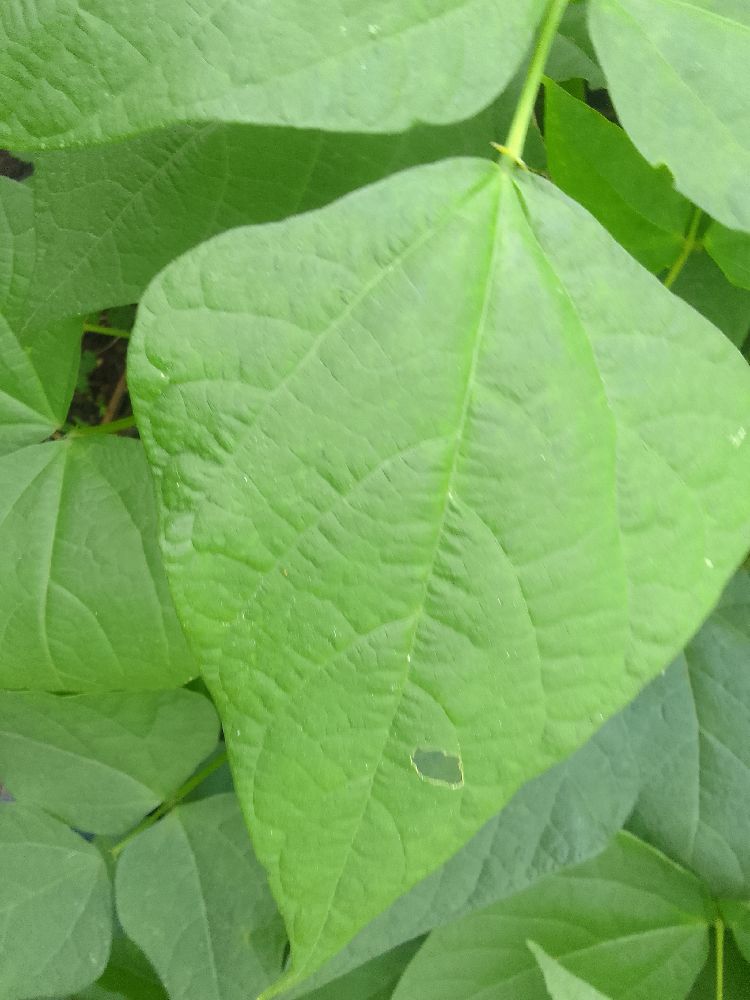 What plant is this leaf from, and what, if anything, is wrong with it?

common bean, healthy
